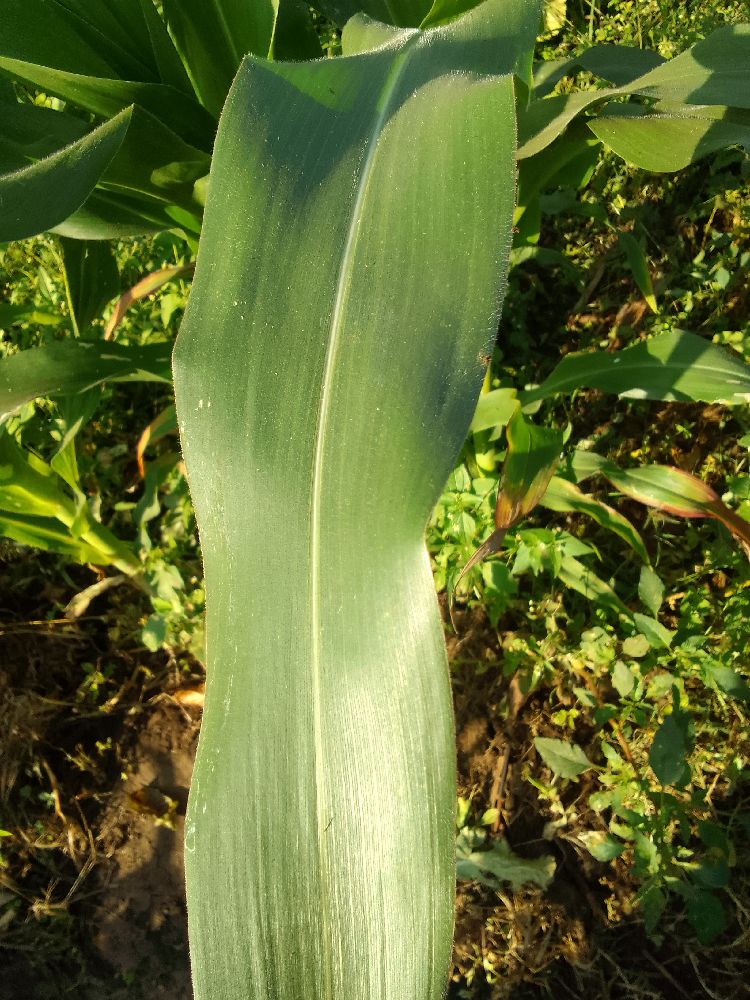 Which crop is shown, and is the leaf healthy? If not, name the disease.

maize, healthy
